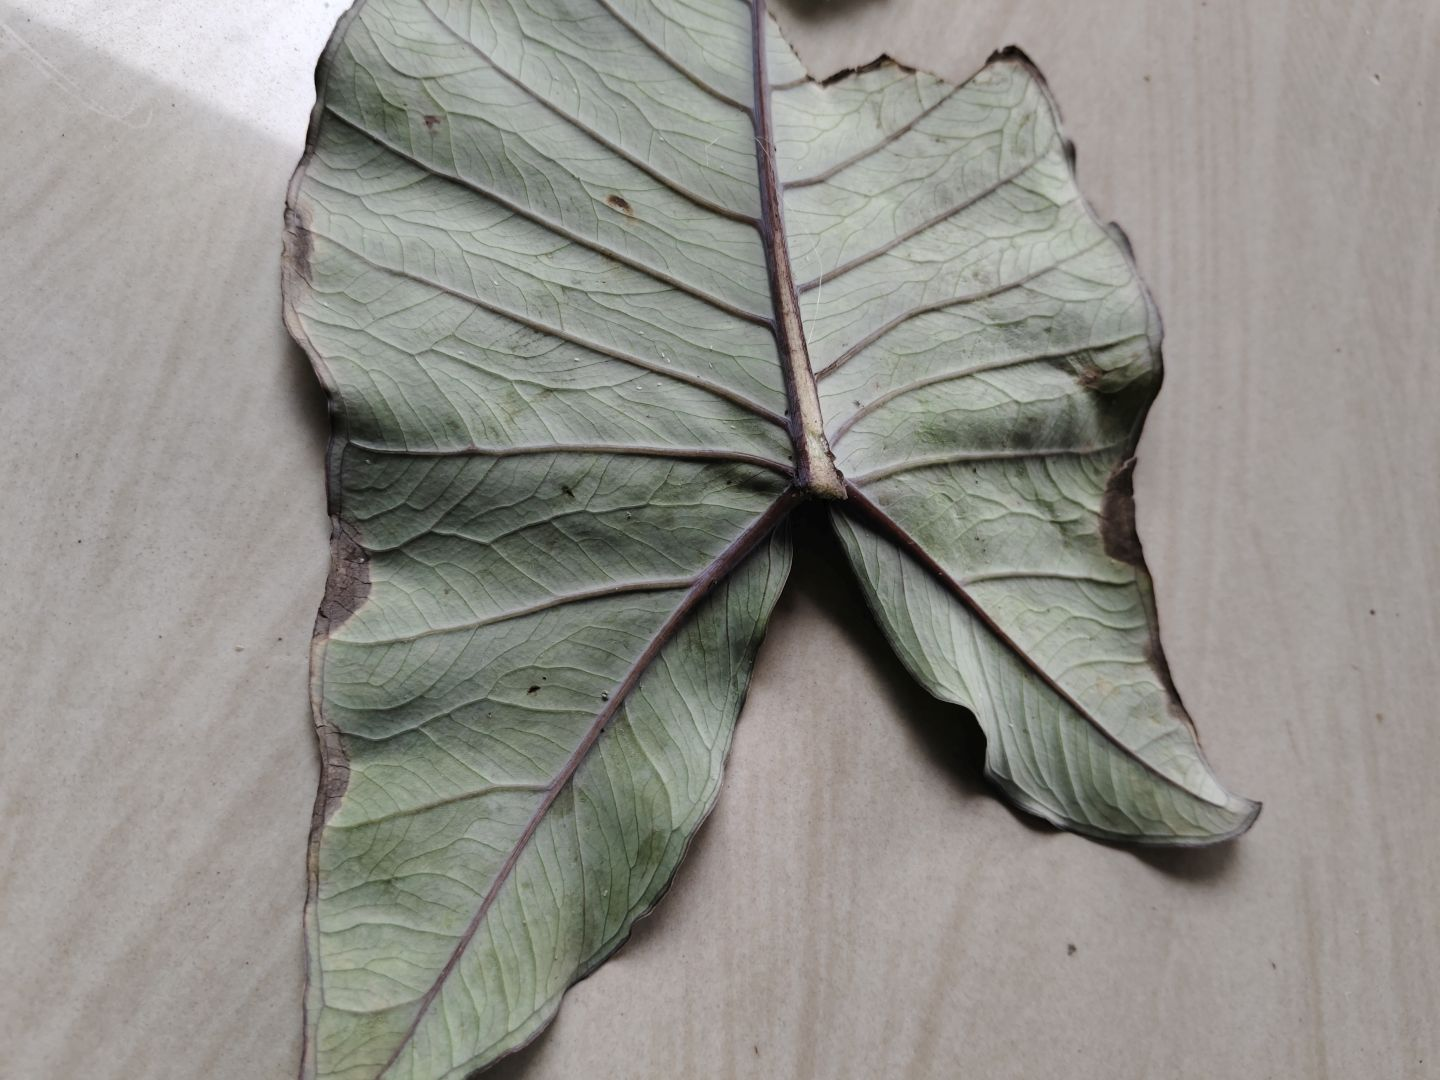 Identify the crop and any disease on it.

taro, leaf blight
